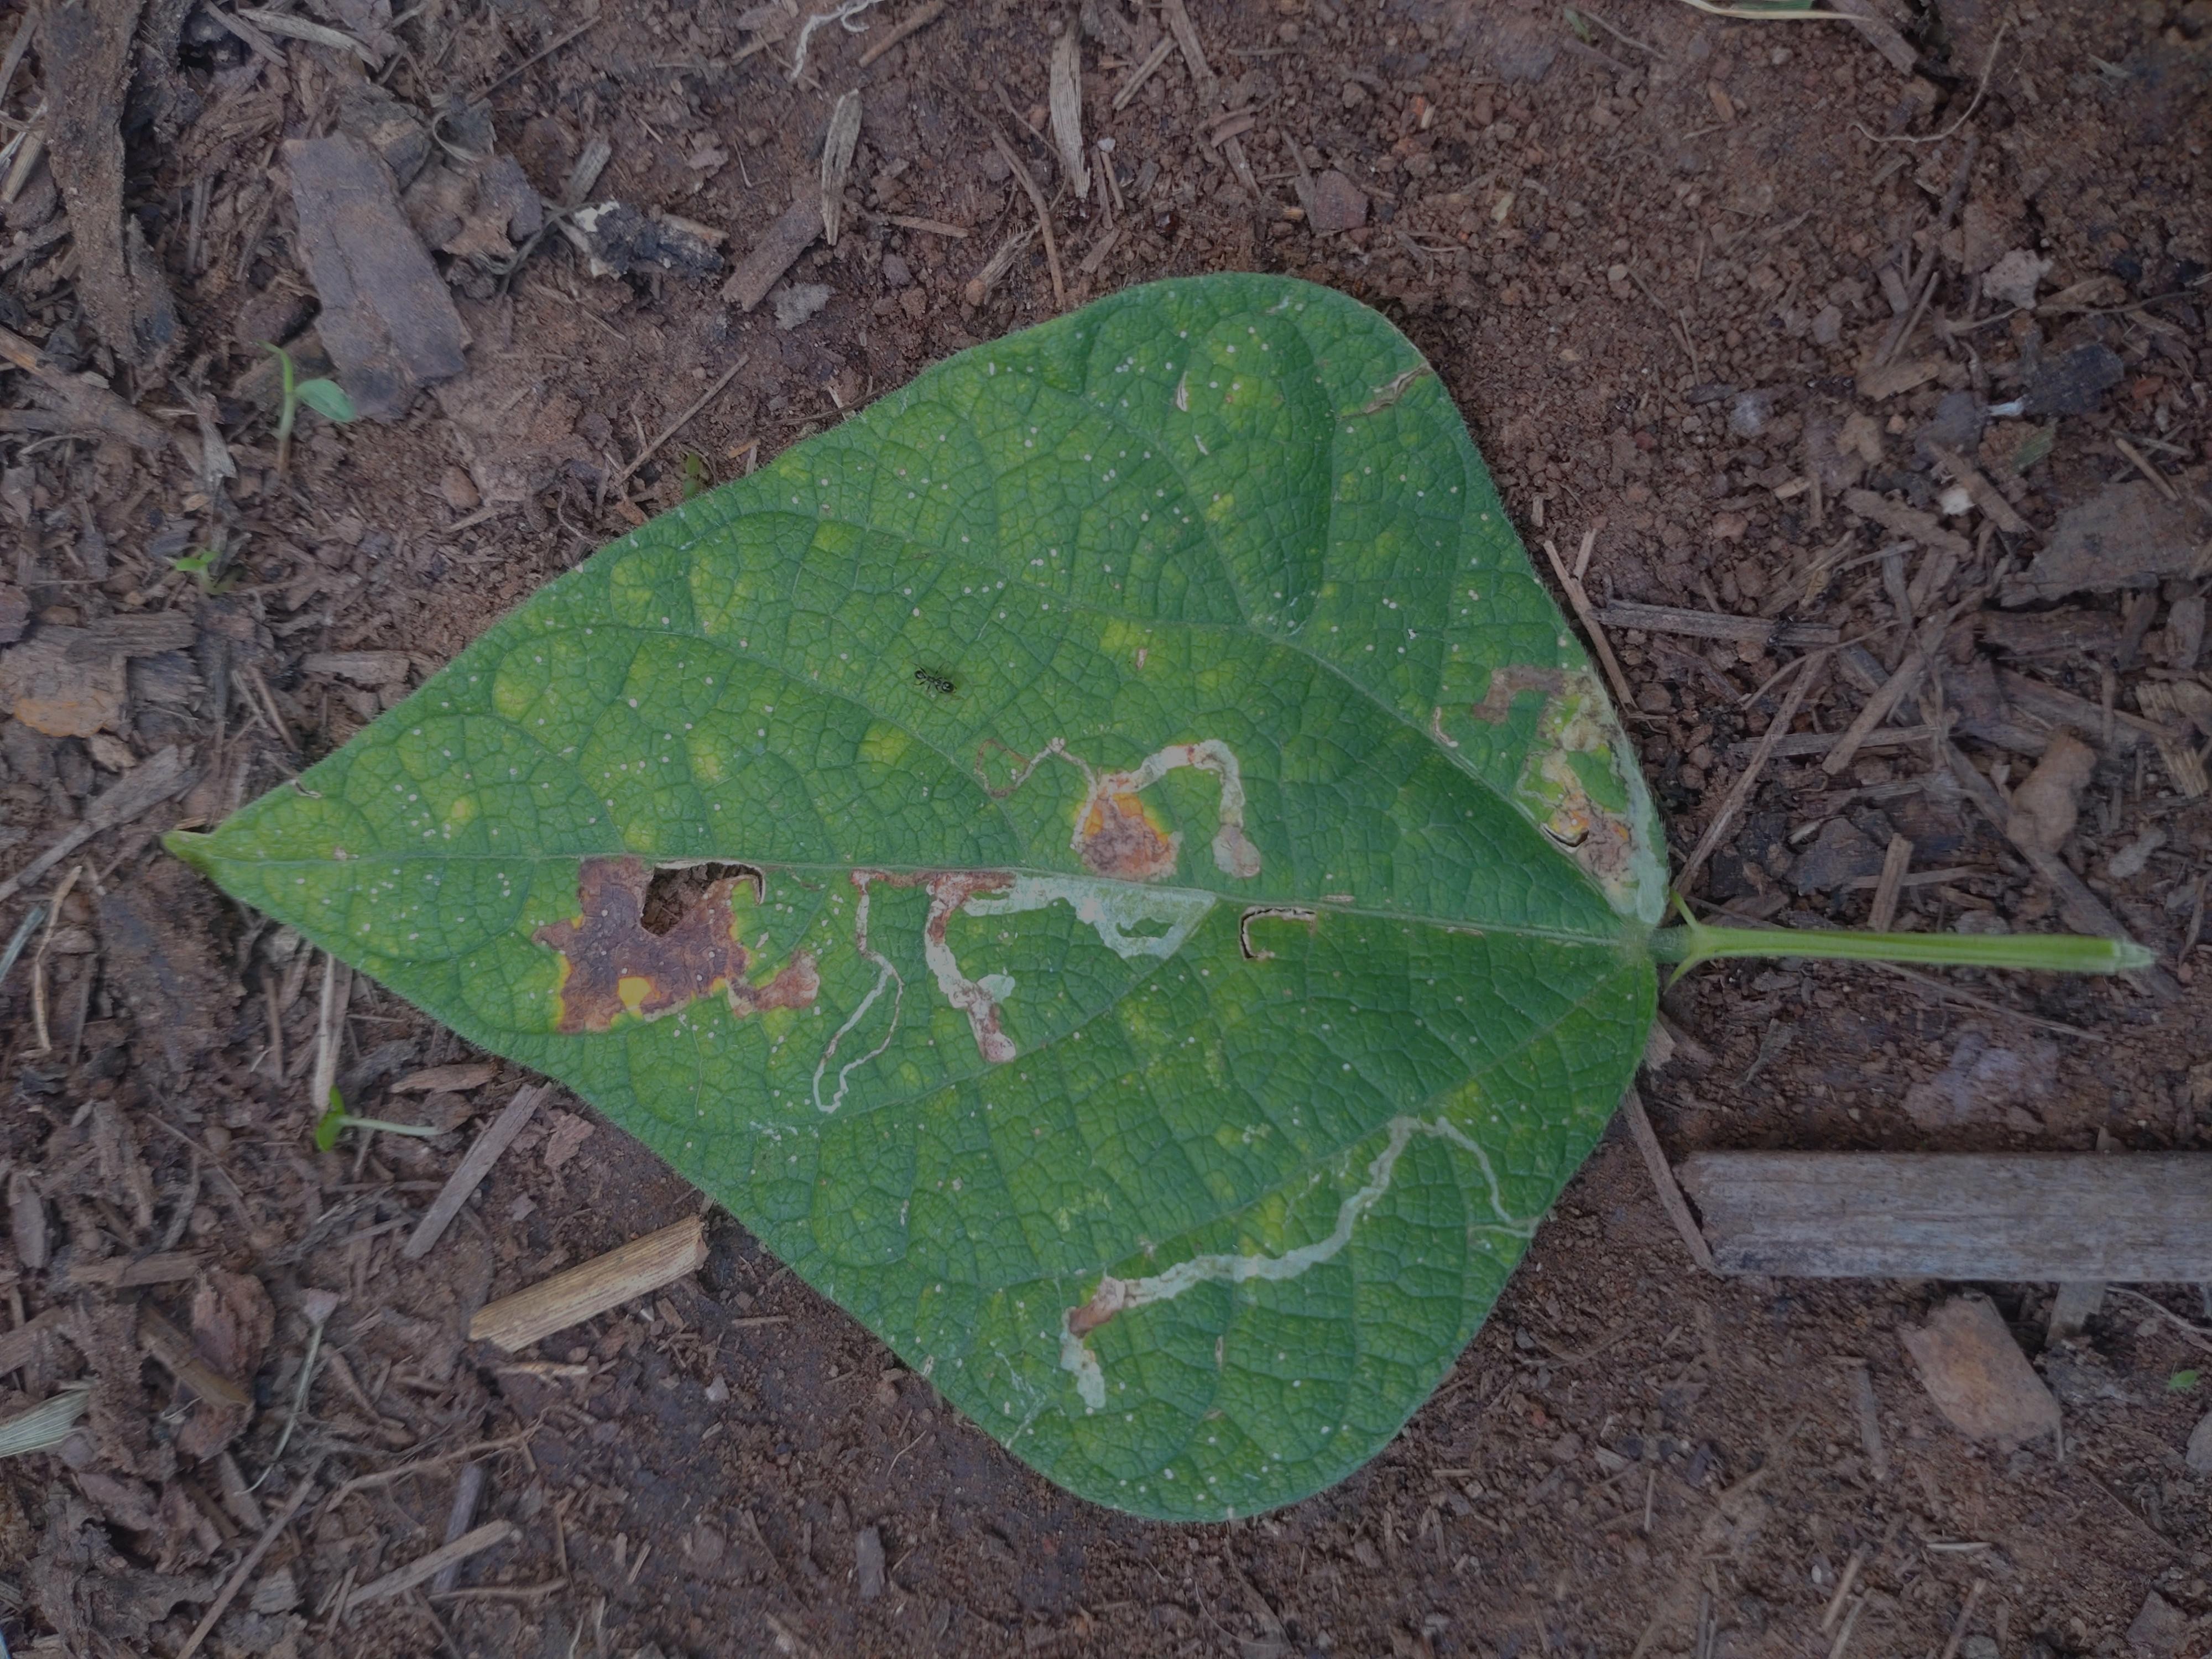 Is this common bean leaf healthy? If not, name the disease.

anthracnose
